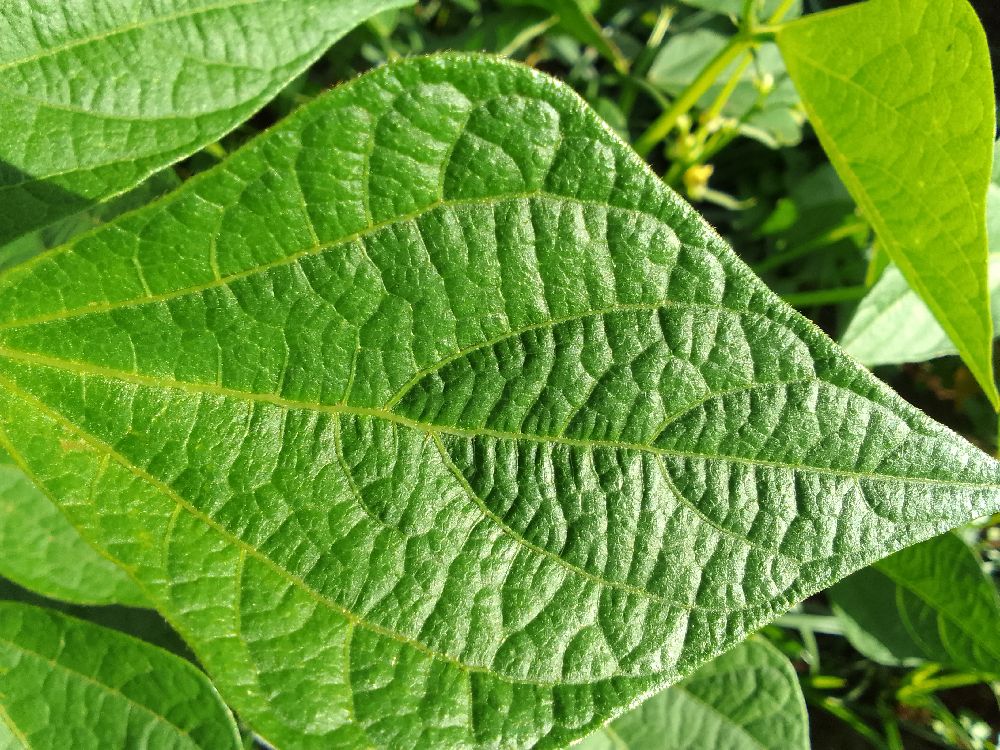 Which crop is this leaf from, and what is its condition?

common bean, healthy
